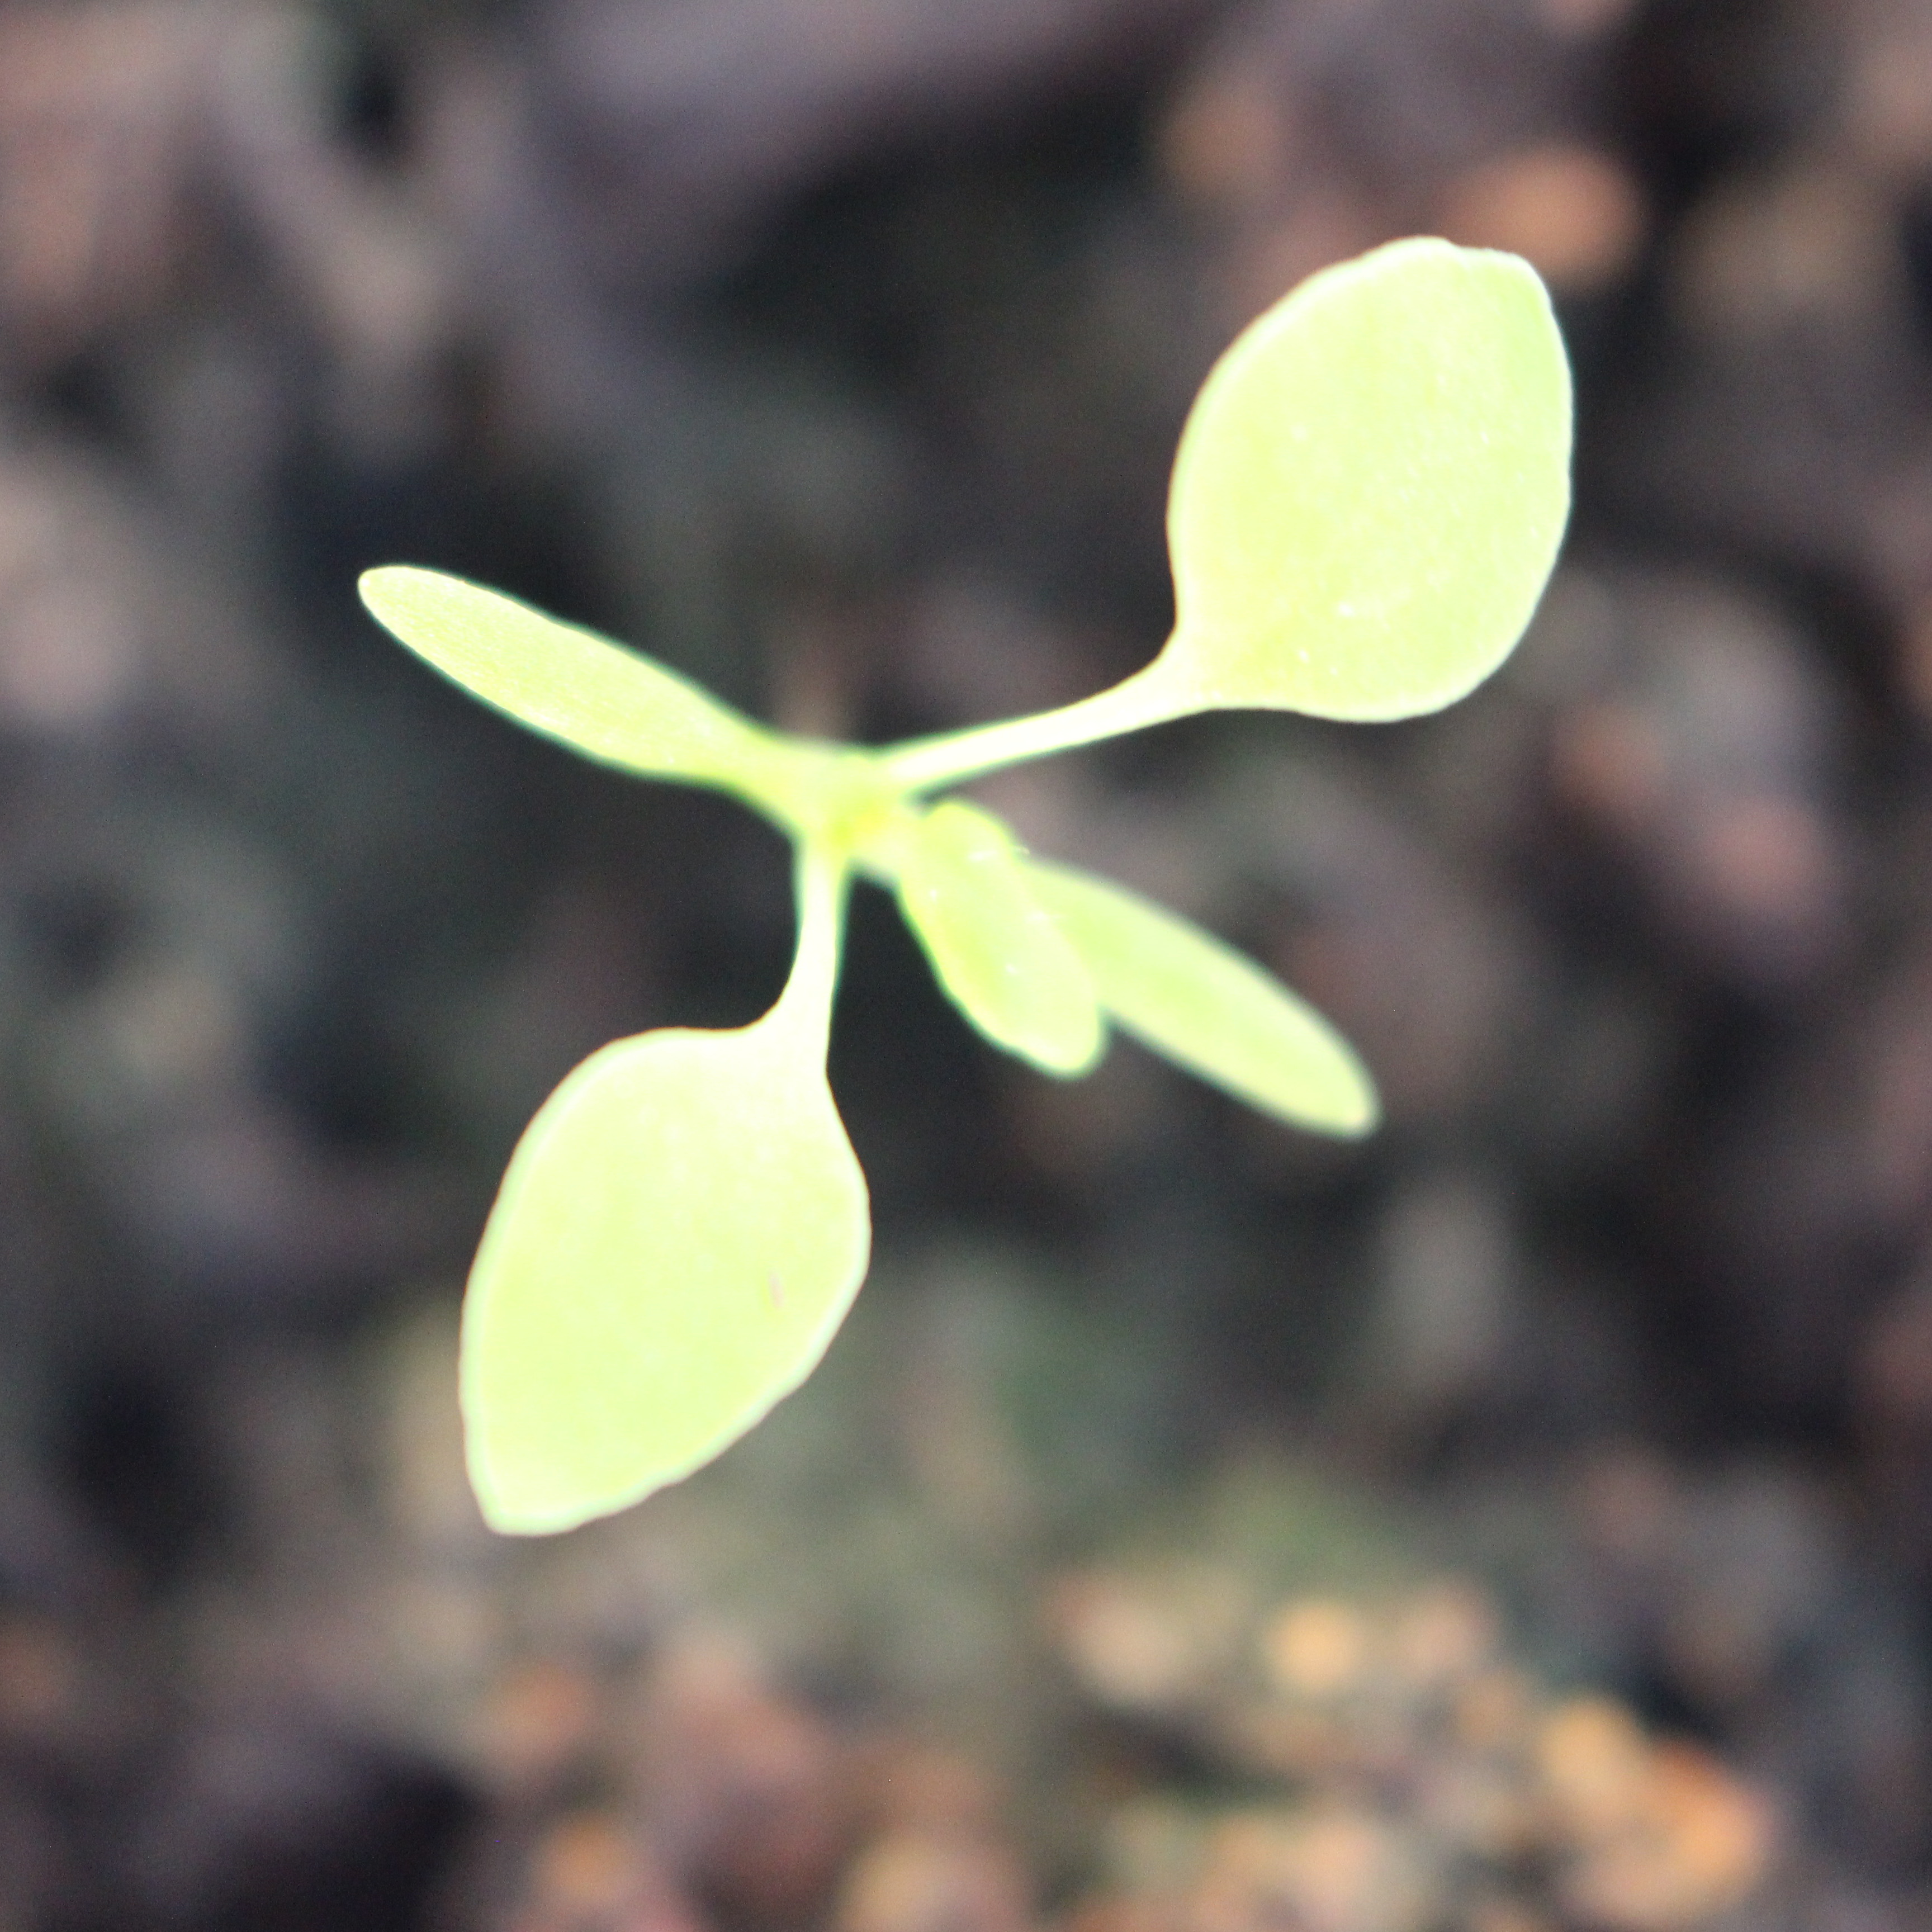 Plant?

Papaver rhoeas
